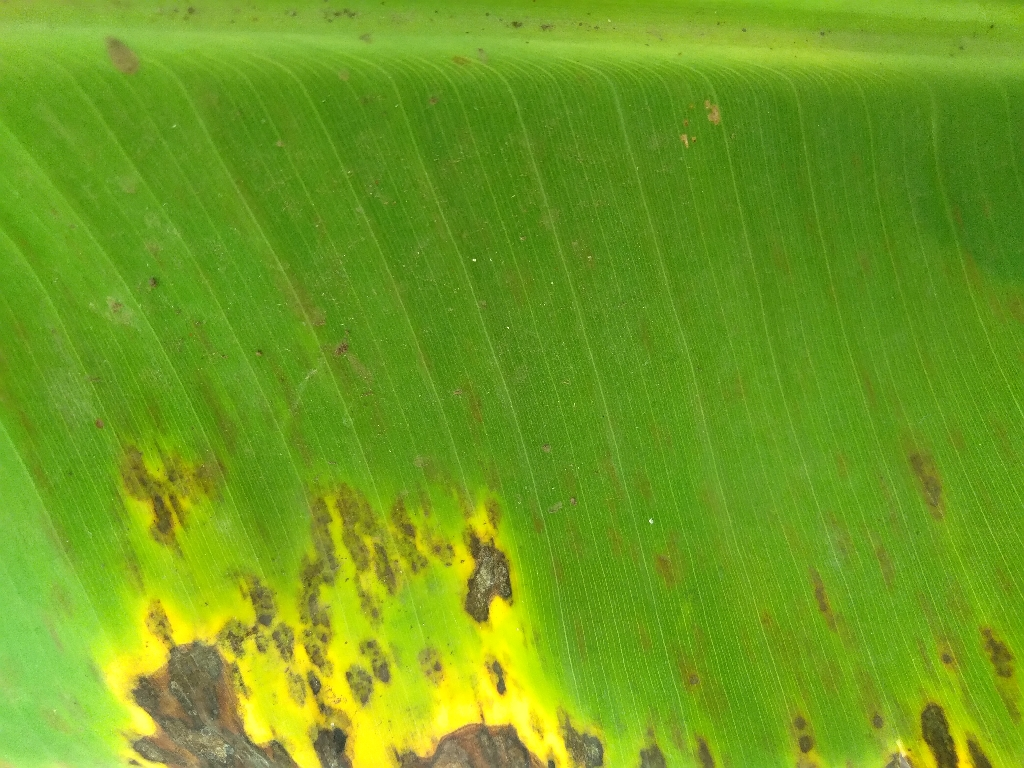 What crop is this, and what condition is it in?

banana, black sigatoka
